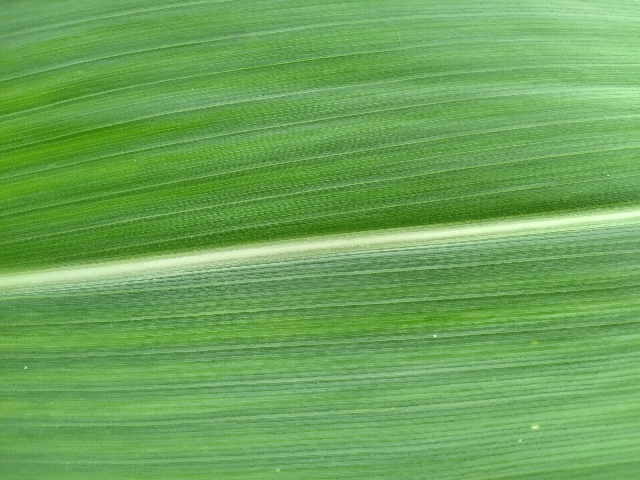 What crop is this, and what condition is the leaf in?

maize, healthy
